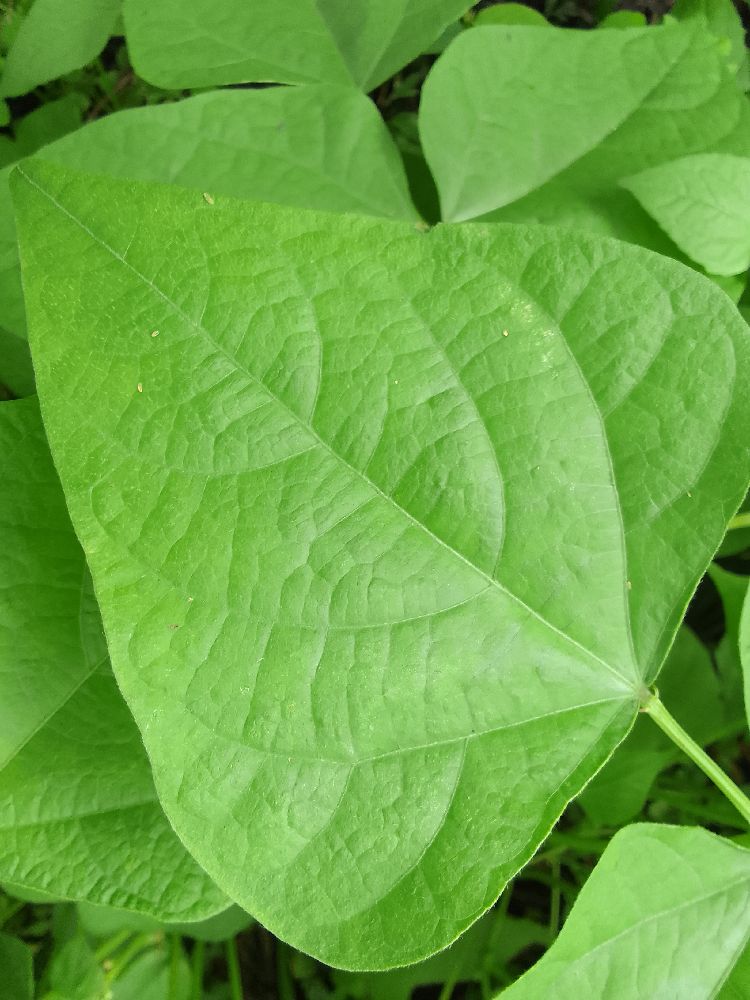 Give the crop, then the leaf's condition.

common bean, healthy
